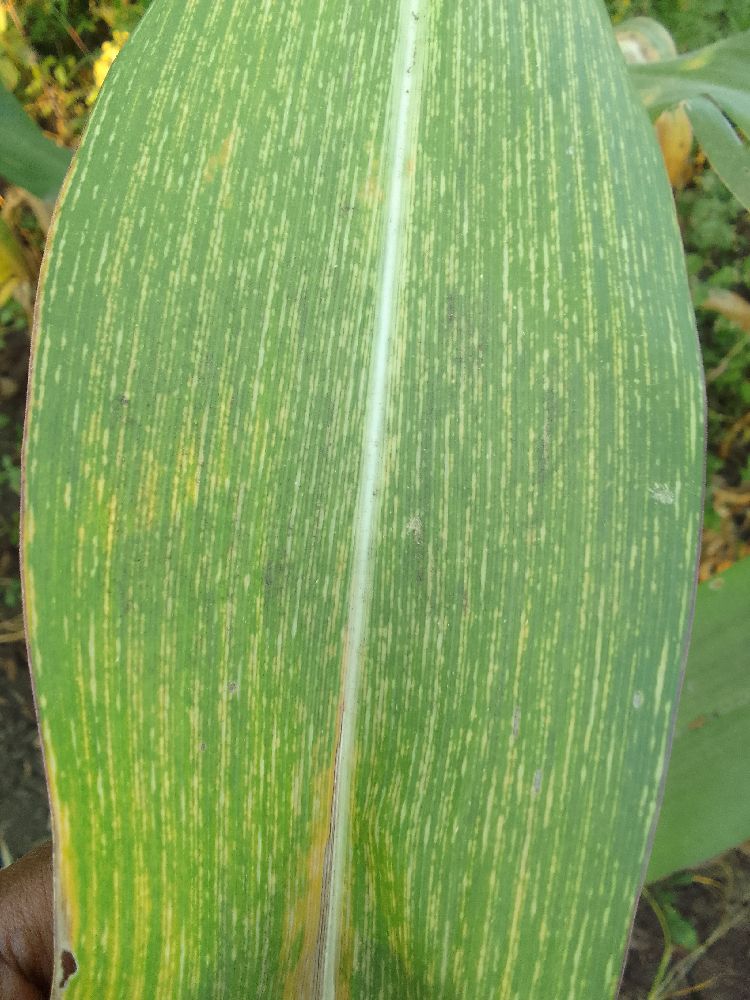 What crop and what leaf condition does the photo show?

maize, maize streak virus
